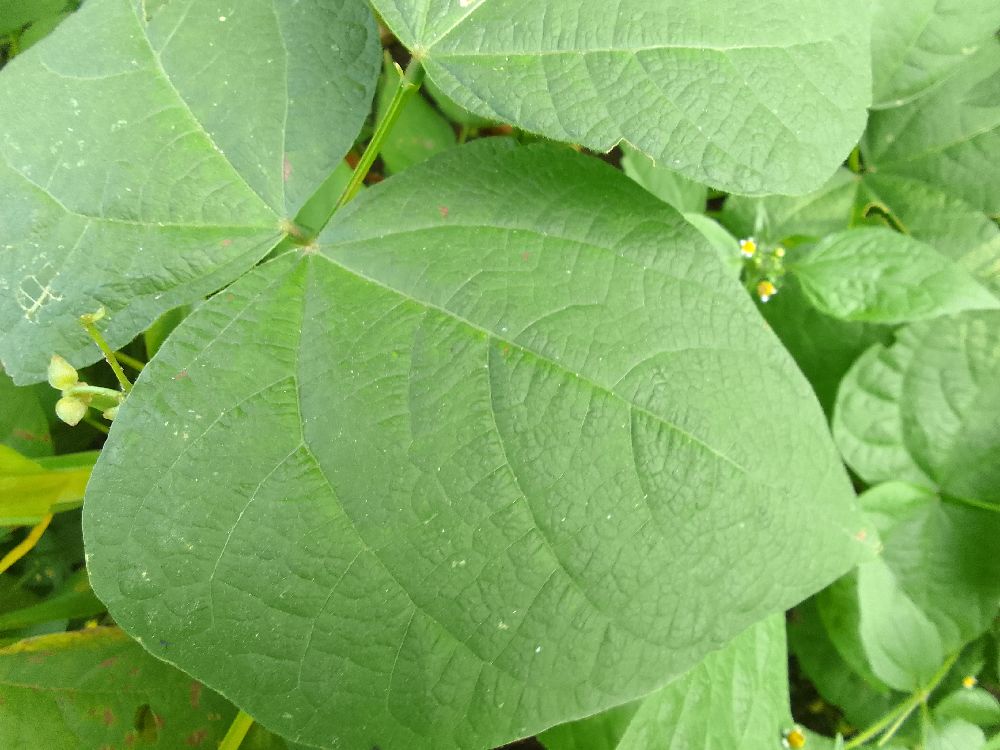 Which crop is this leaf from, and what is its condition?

common bean, healthy
